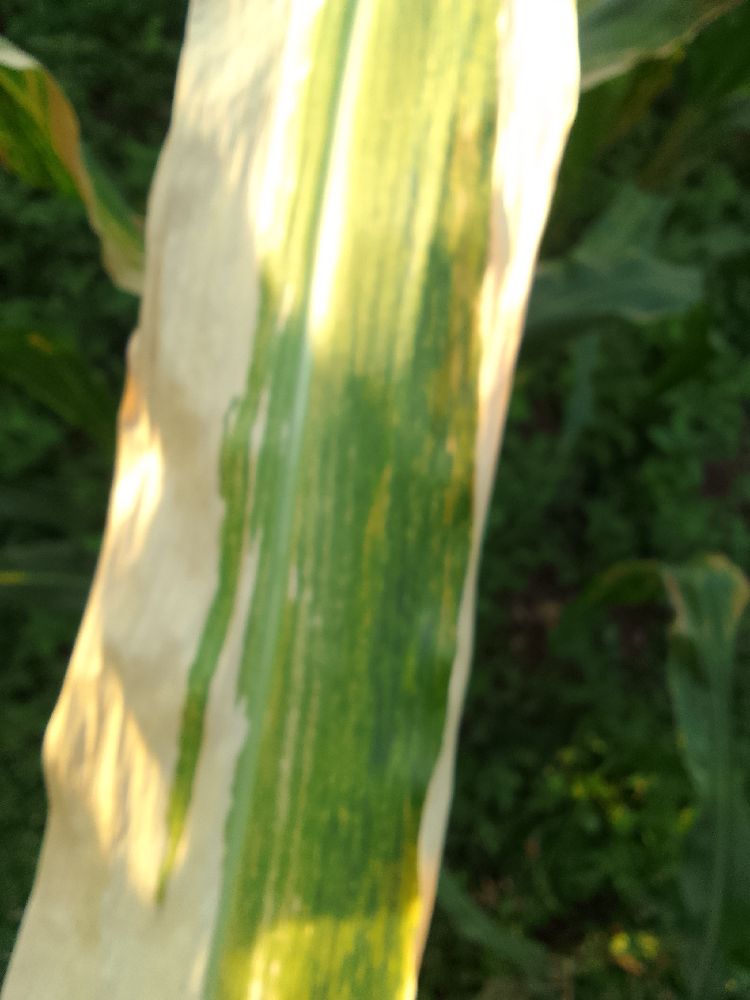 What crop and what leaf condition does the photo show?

maize, maize lethal necrosis
